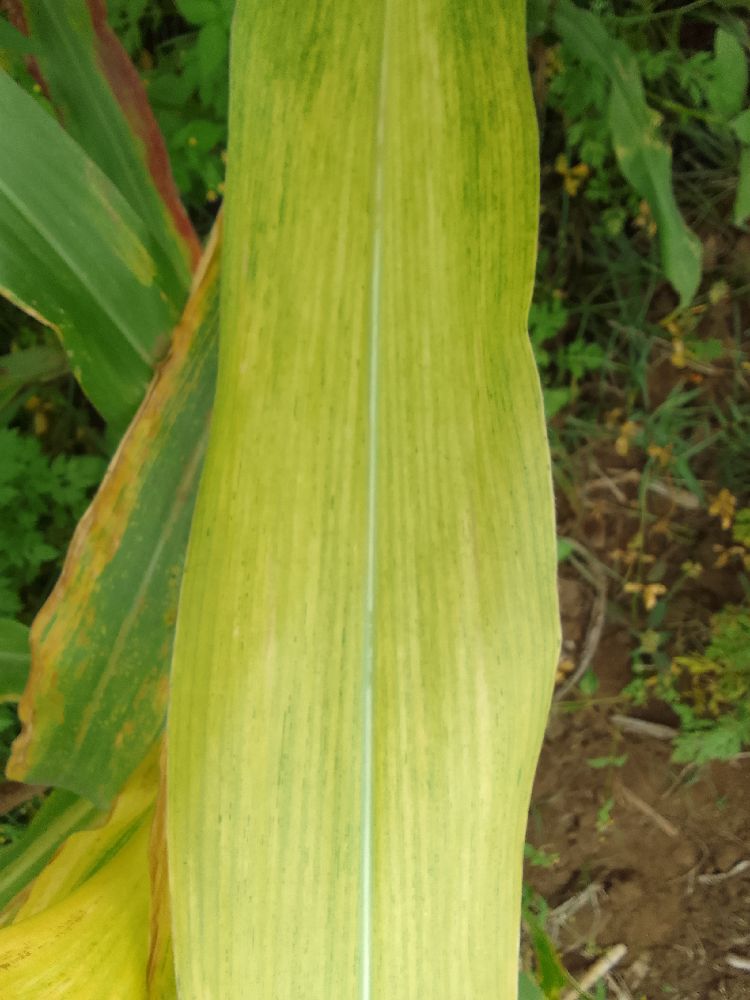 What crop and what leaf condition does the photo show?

maize, maize lethal necrosis
